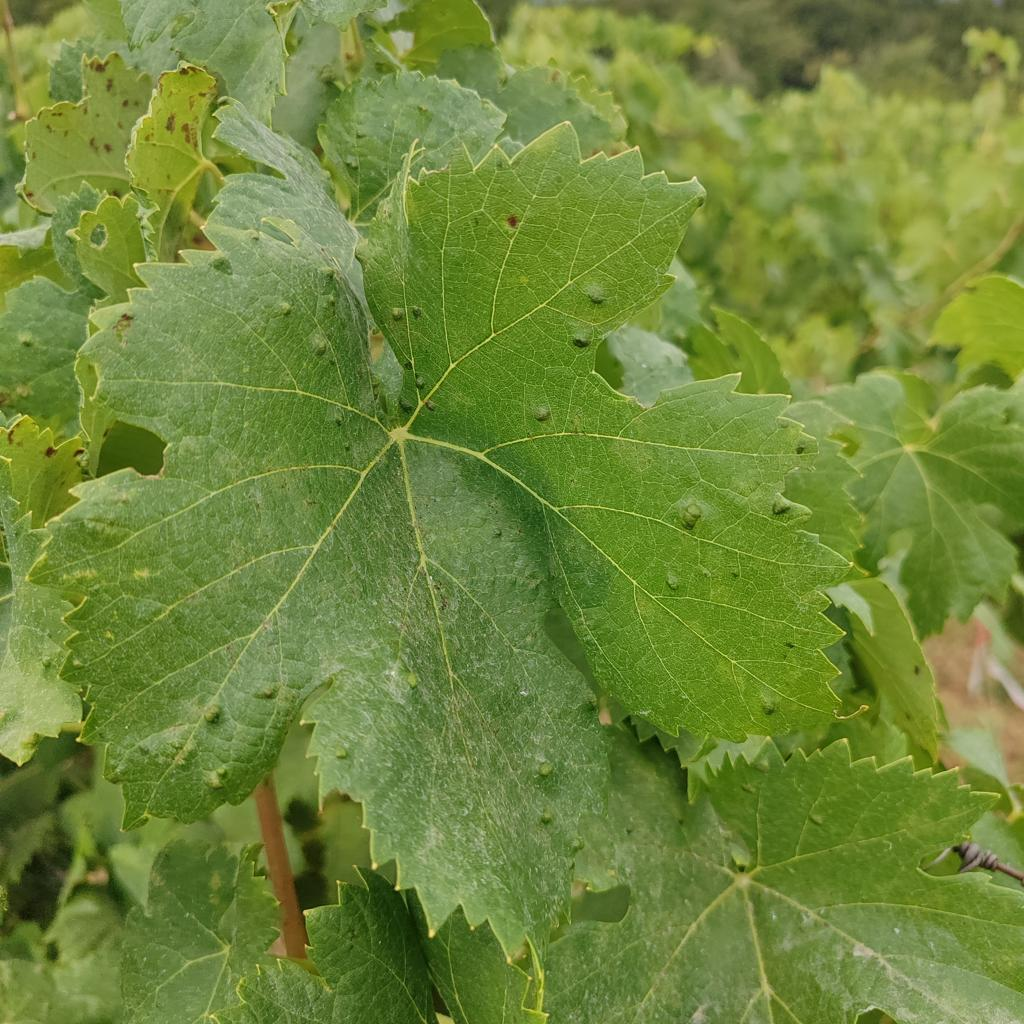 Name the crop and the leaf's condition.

grapevine, erineum mite
